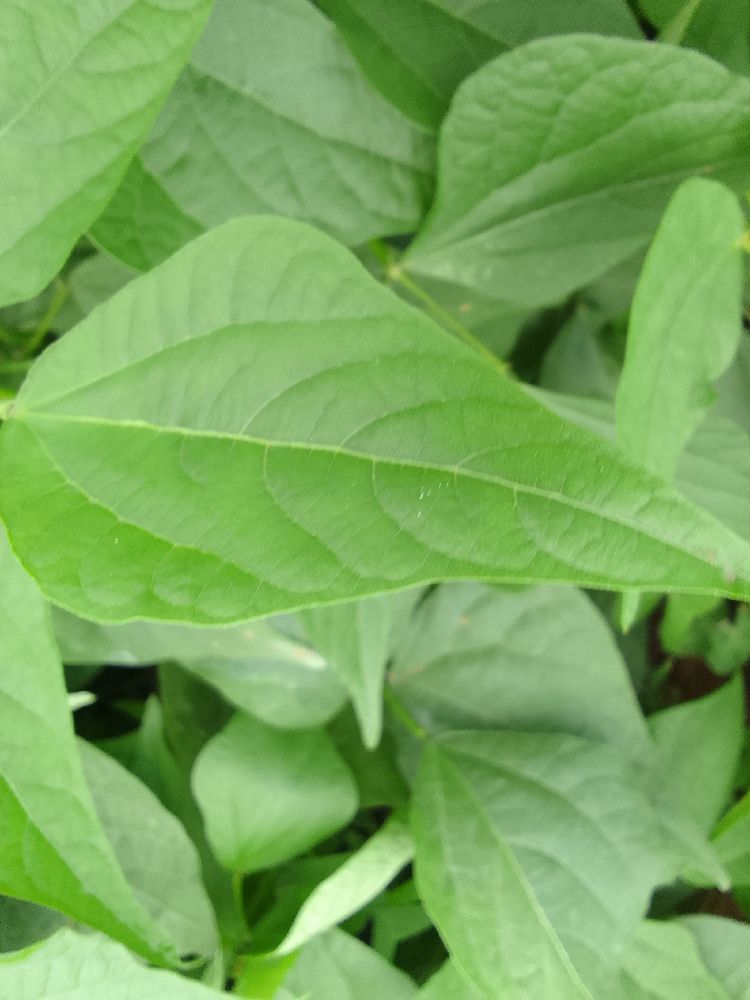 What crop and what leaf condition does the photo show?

common bean, healthy
